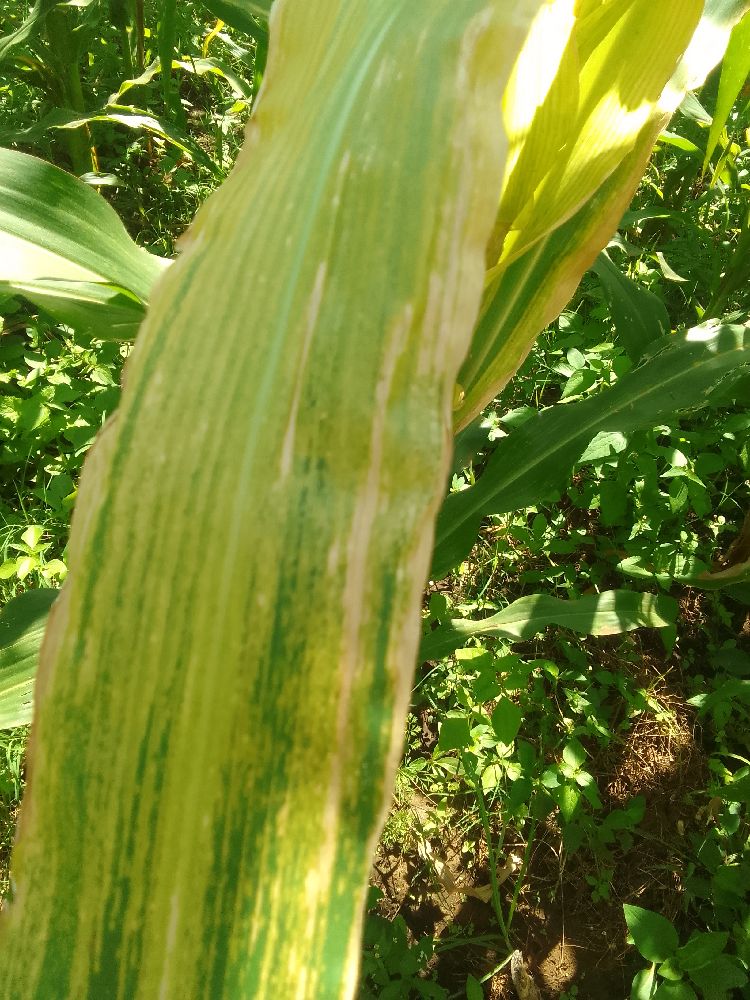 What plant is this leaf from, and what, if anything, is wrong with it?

maize, maize lethal necrosis
